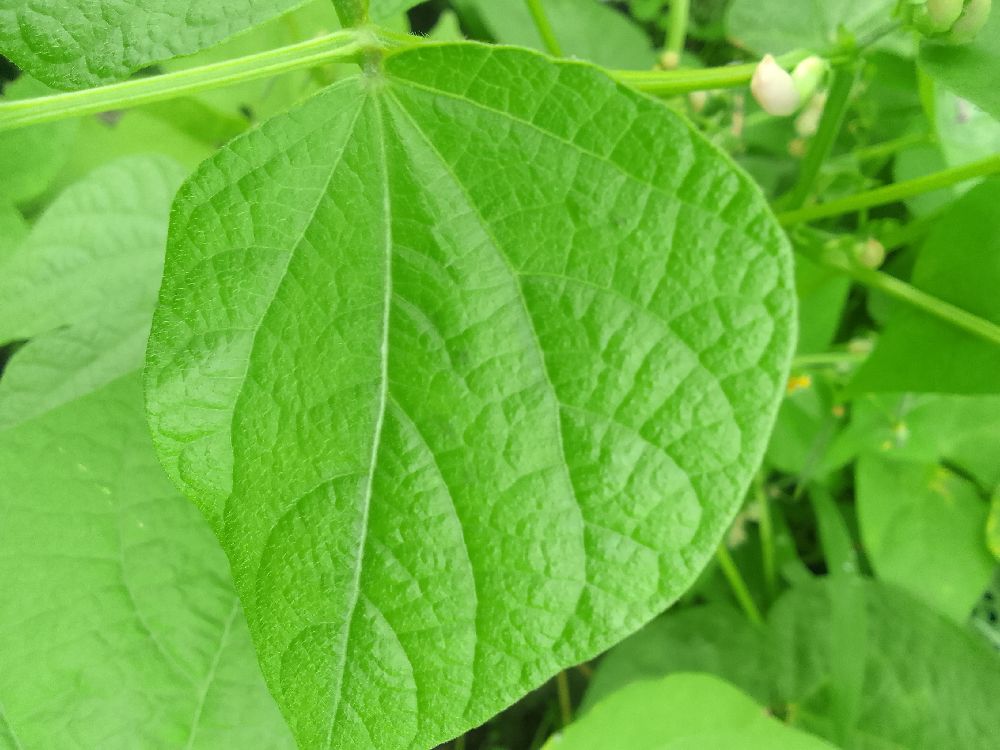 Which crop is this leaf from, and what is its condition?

common bean, healthy
